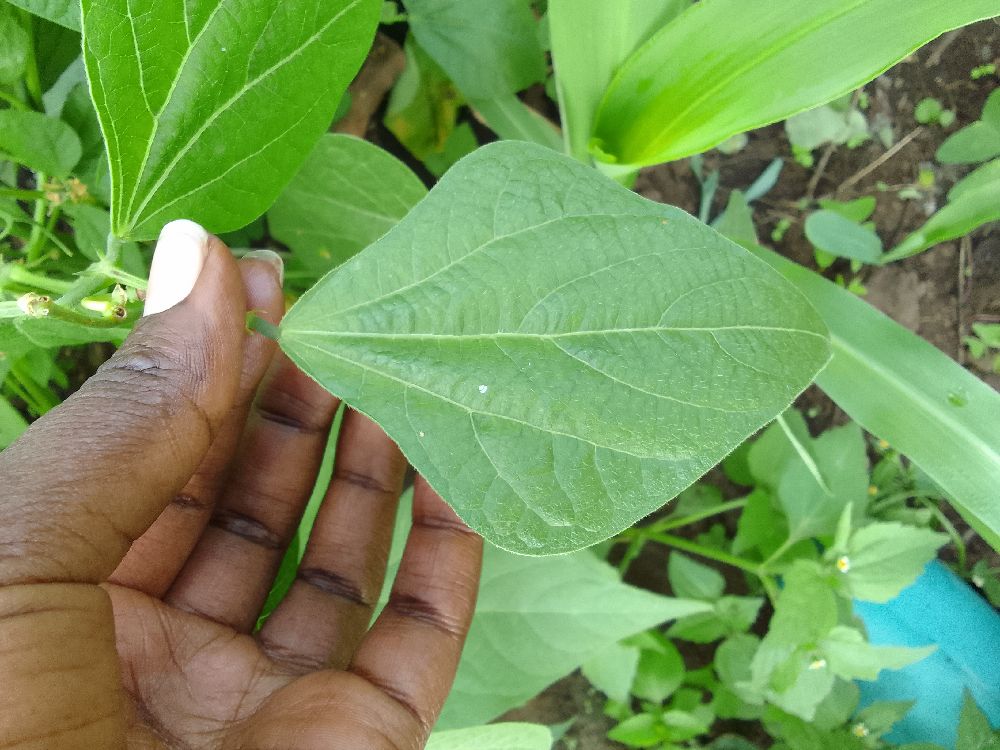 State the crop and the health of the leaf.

common bean, healthy
